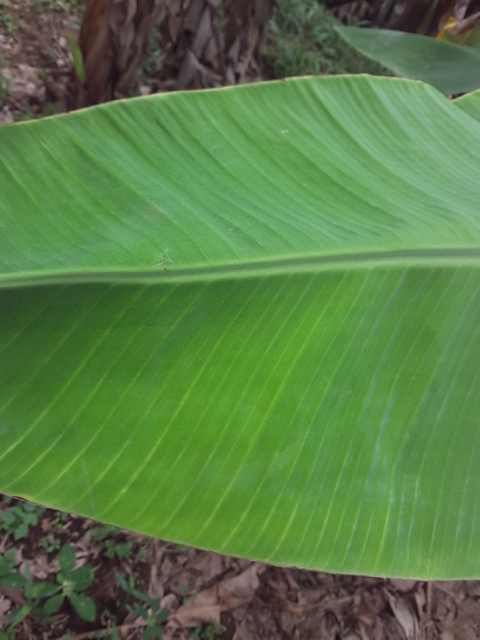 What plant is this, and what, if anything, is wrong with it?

banana, healthy
